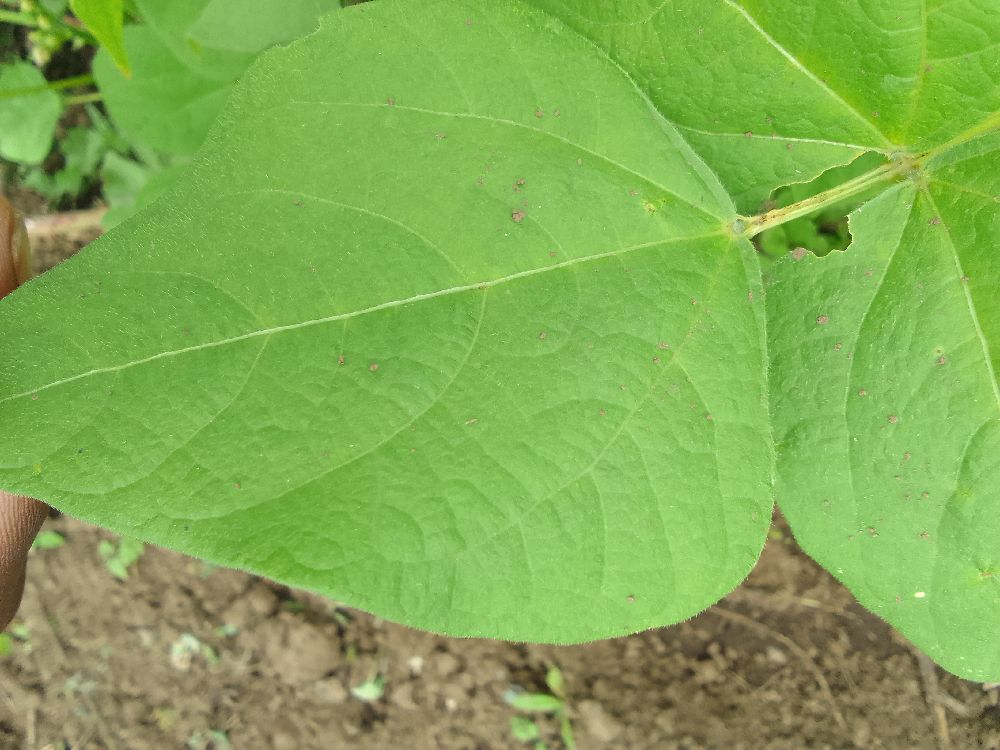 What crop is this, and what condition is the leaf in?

common bean, healthy
